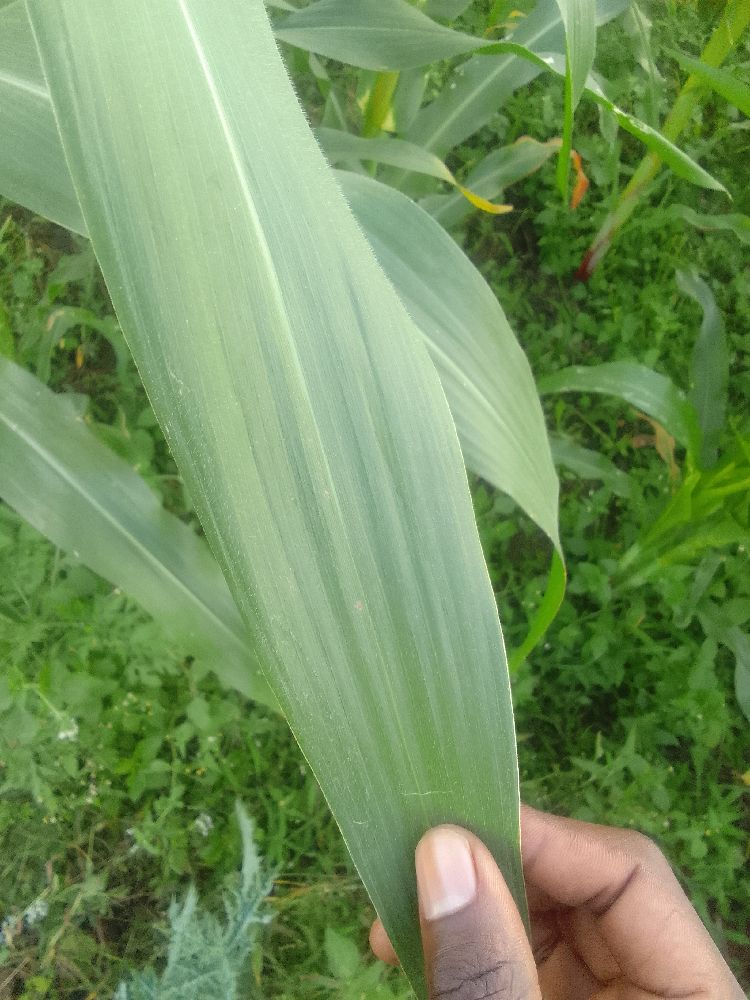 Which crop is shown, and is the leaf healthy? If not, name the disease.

maize, healthy
